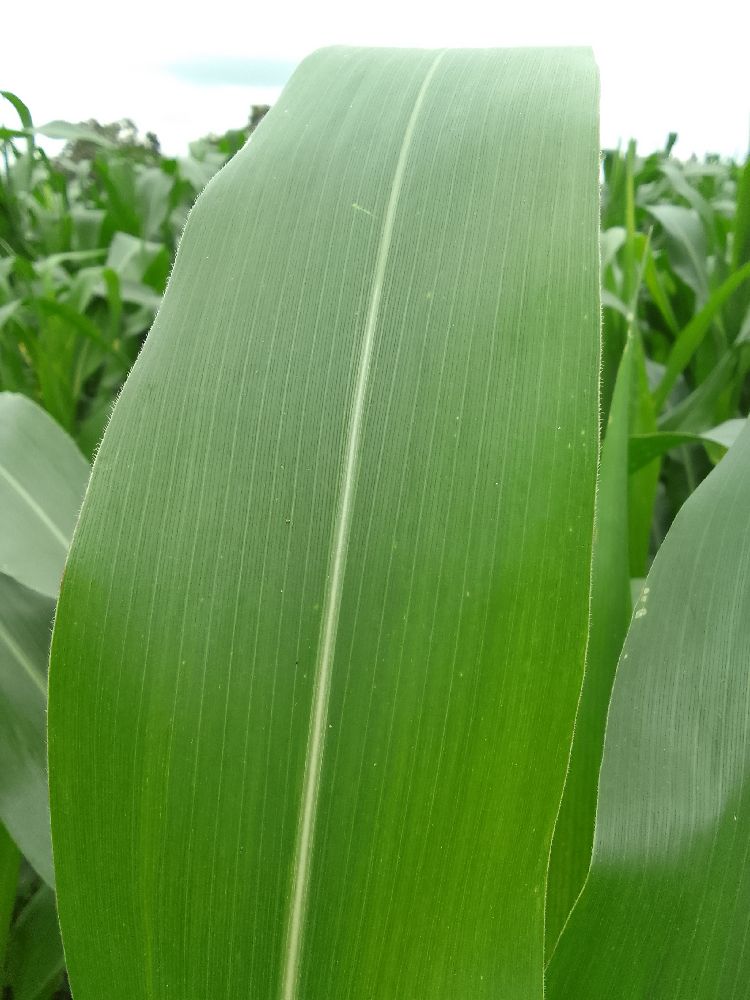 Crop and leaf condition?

maize, healthy
